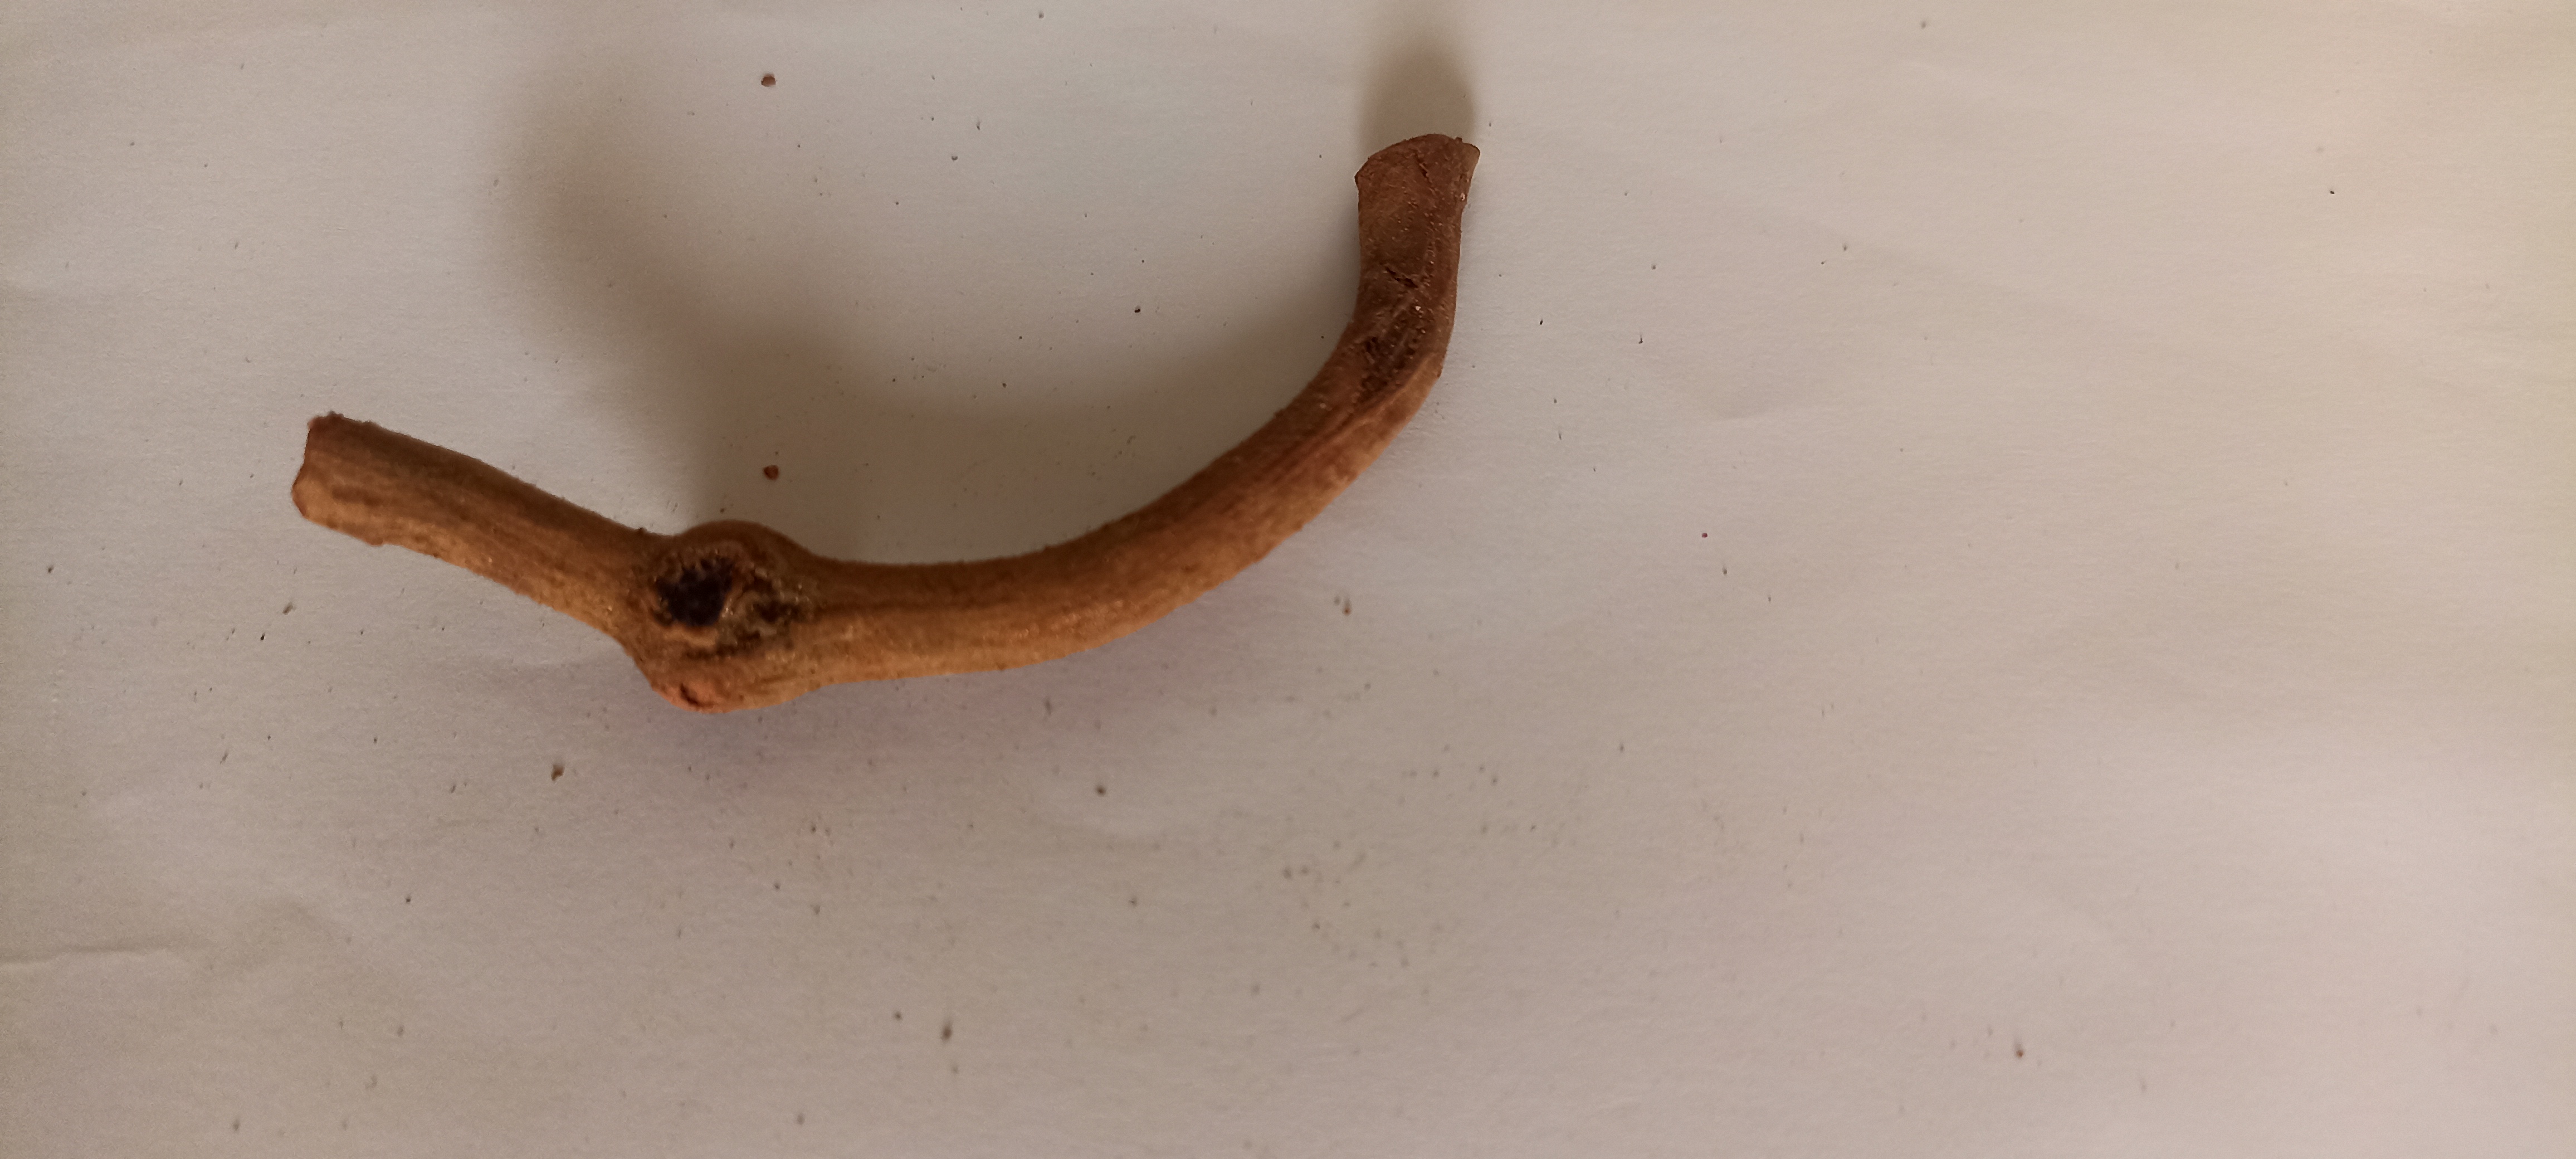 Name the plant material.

manjistha
